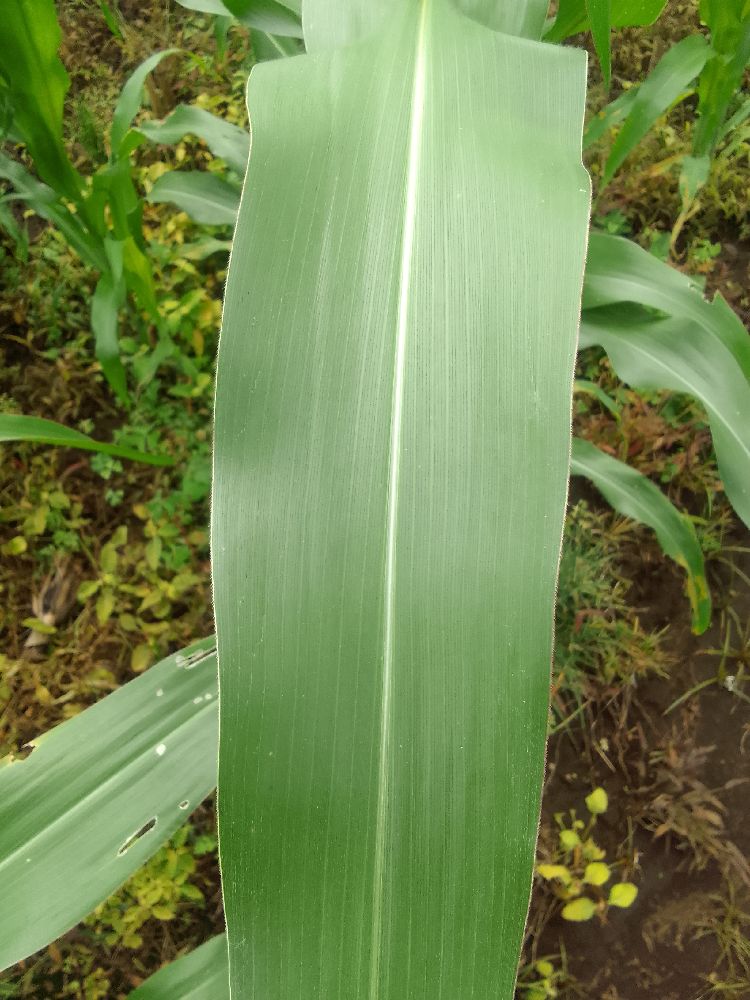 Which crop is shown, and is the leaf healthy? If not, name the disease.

maize, healthy
